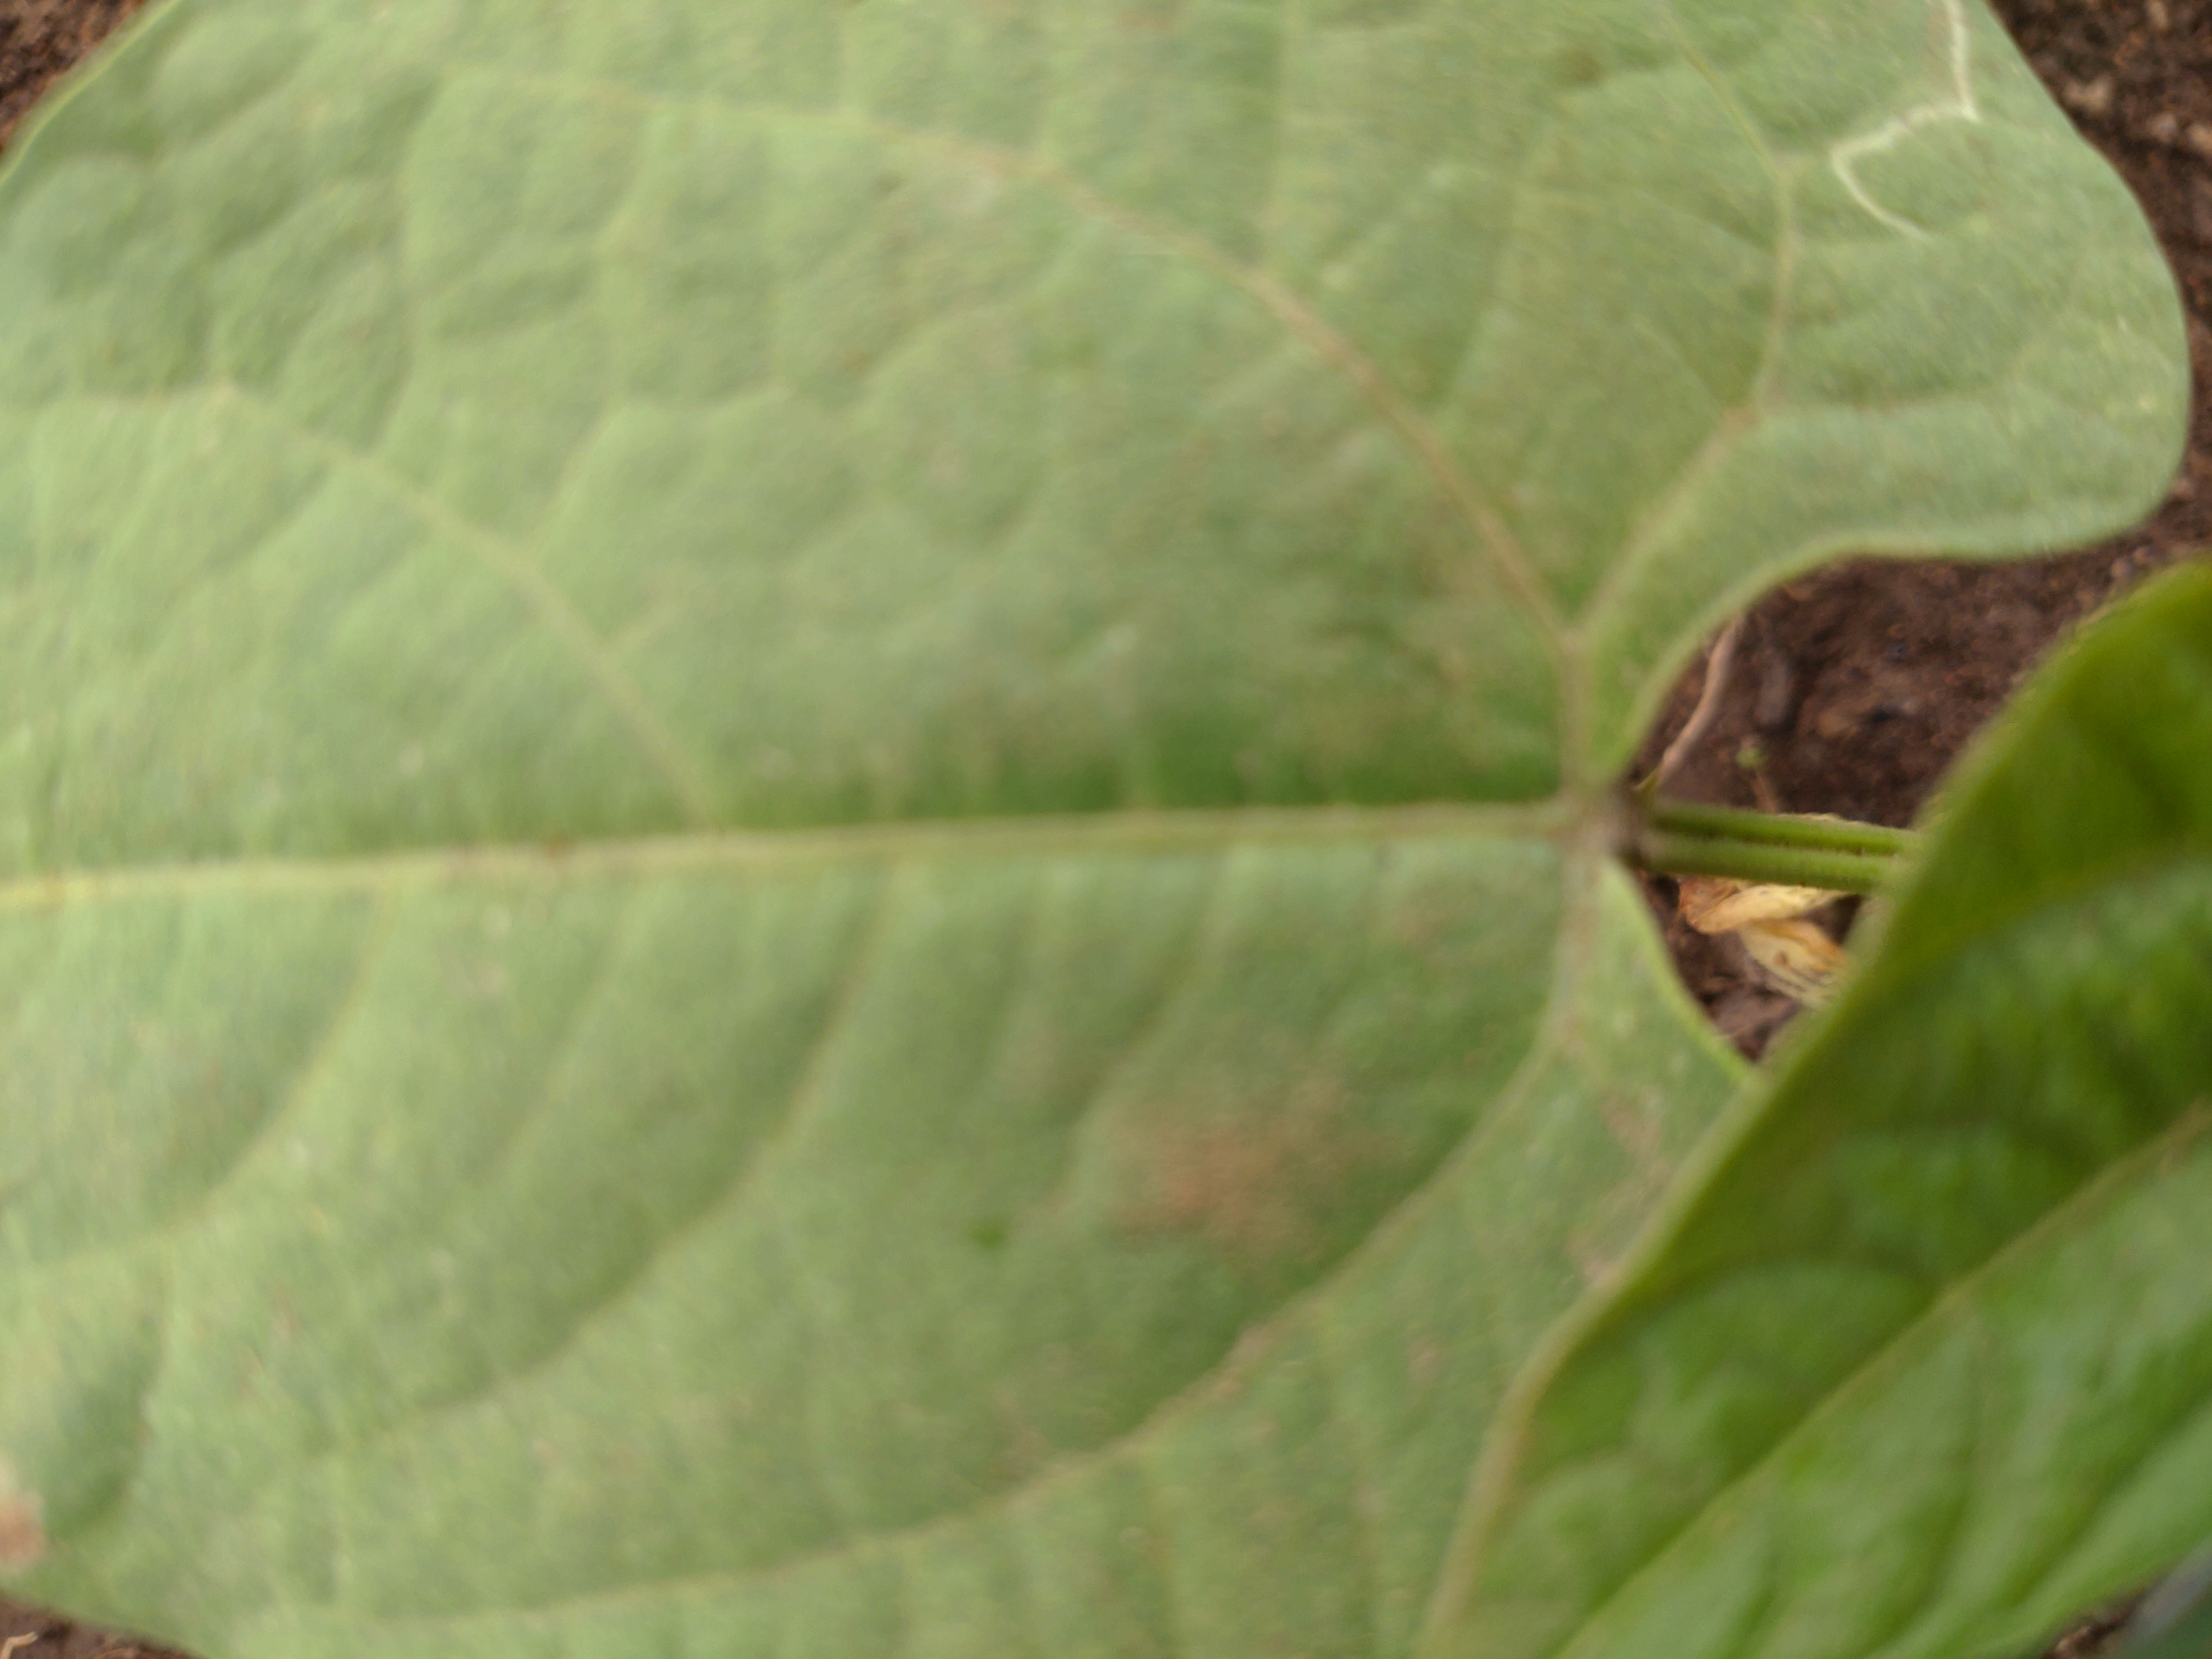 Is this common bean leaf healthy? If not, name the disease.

healthy
